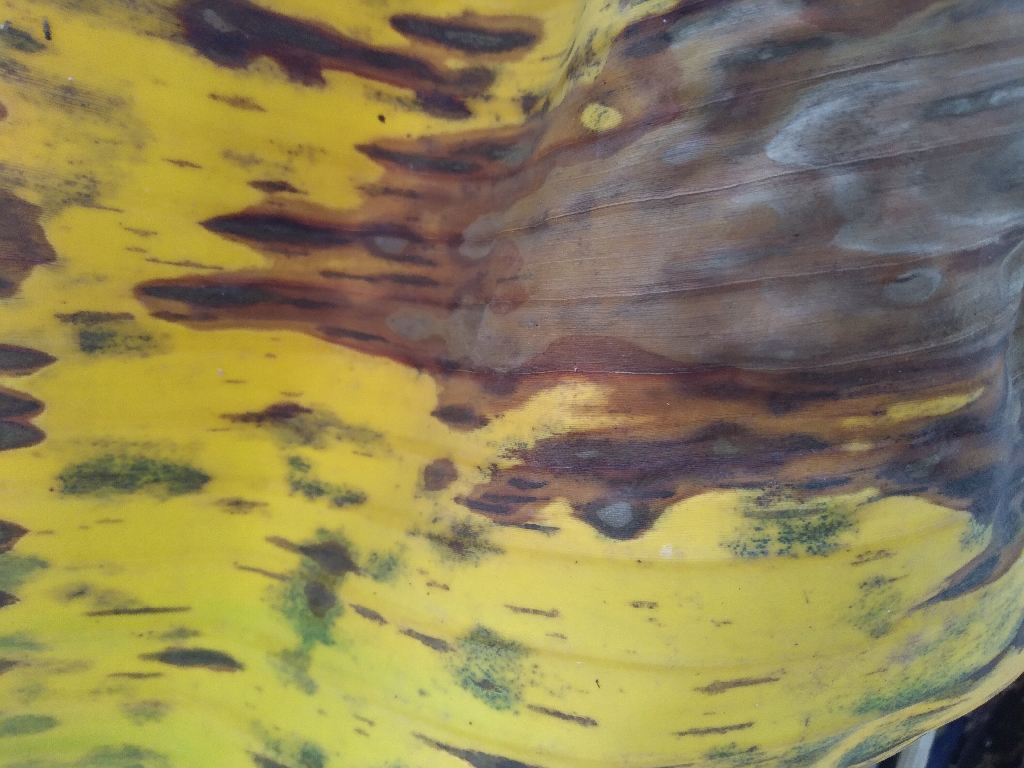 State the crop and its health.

banana, black sigatoka
